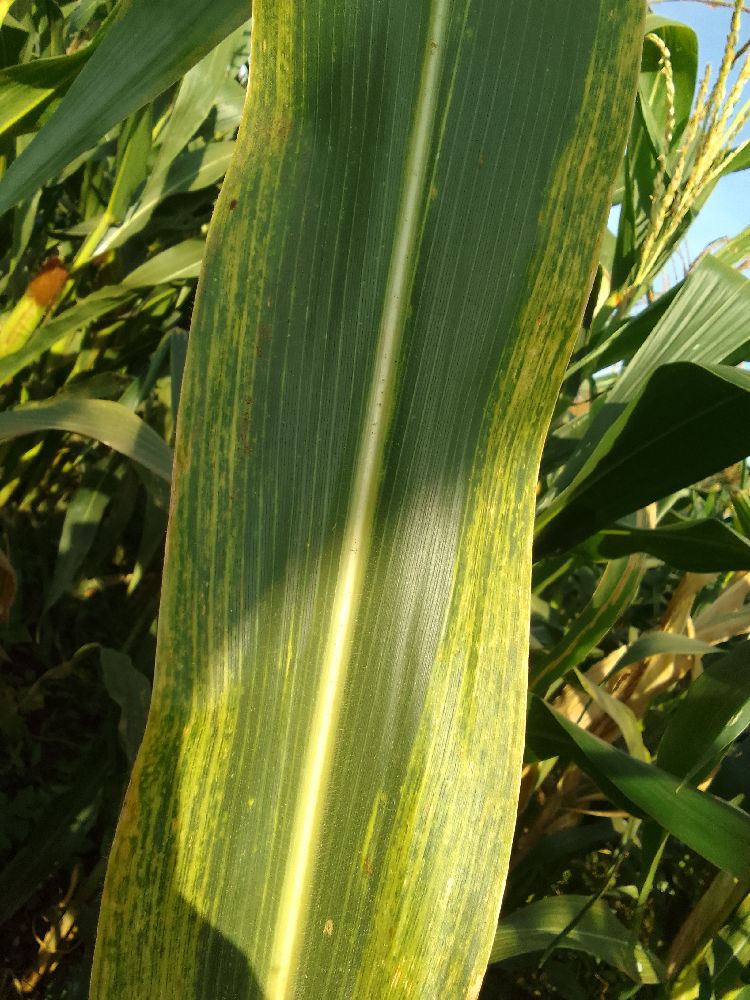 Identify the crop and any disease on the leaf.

maize, maize lethal necrosis
